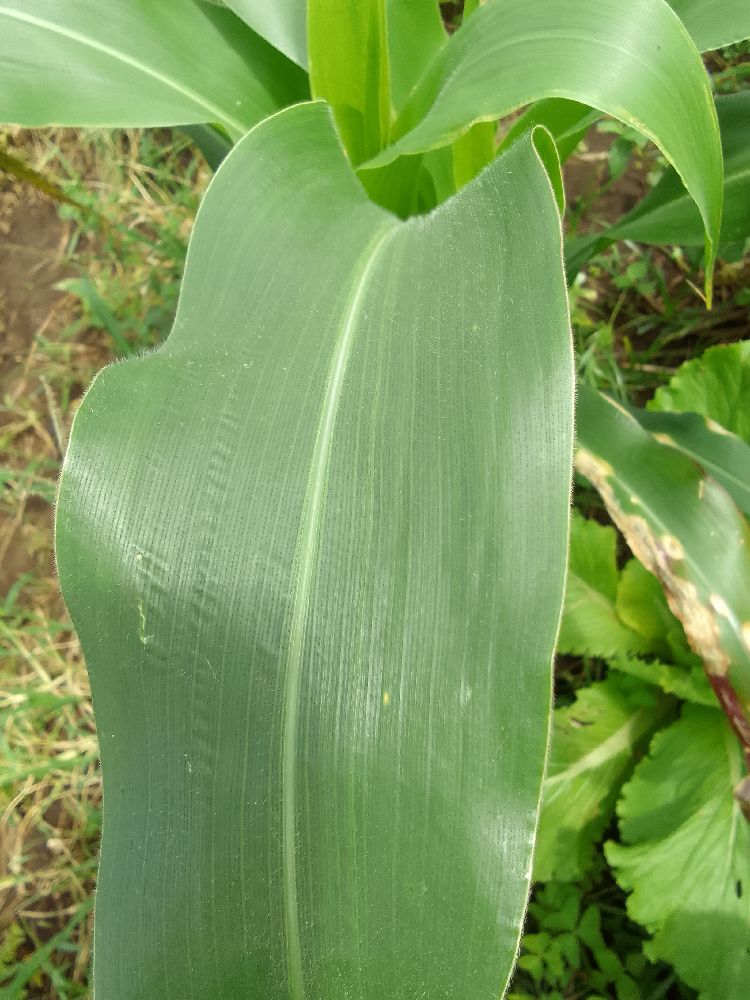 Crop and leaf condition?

maize, healthy
